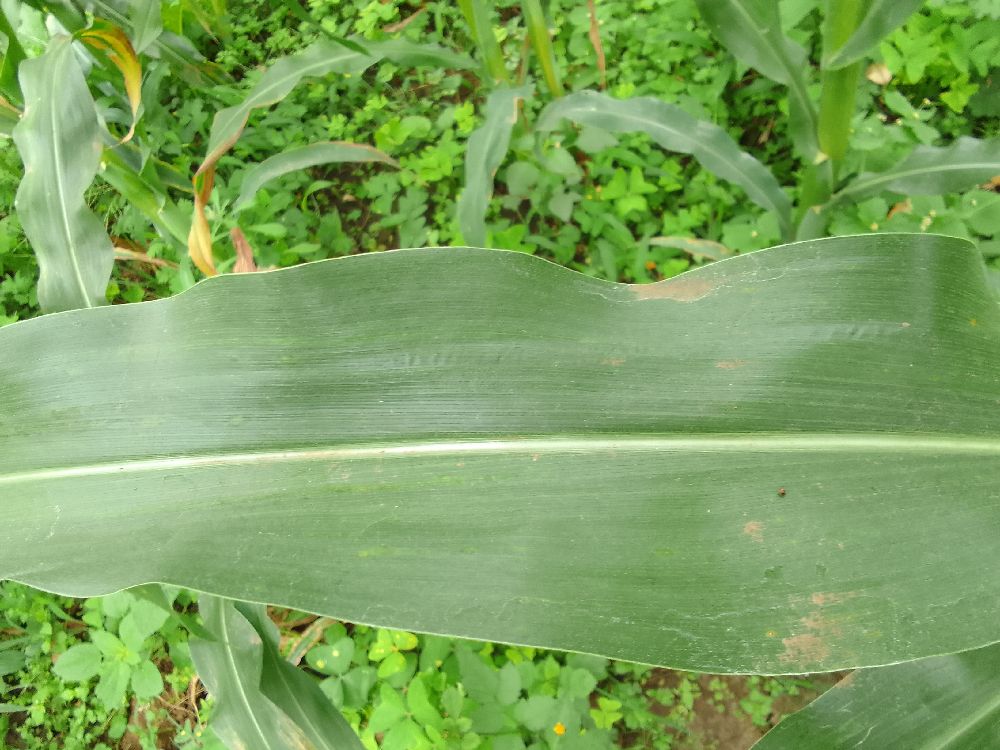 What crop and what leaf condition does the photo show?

maize, healthy
